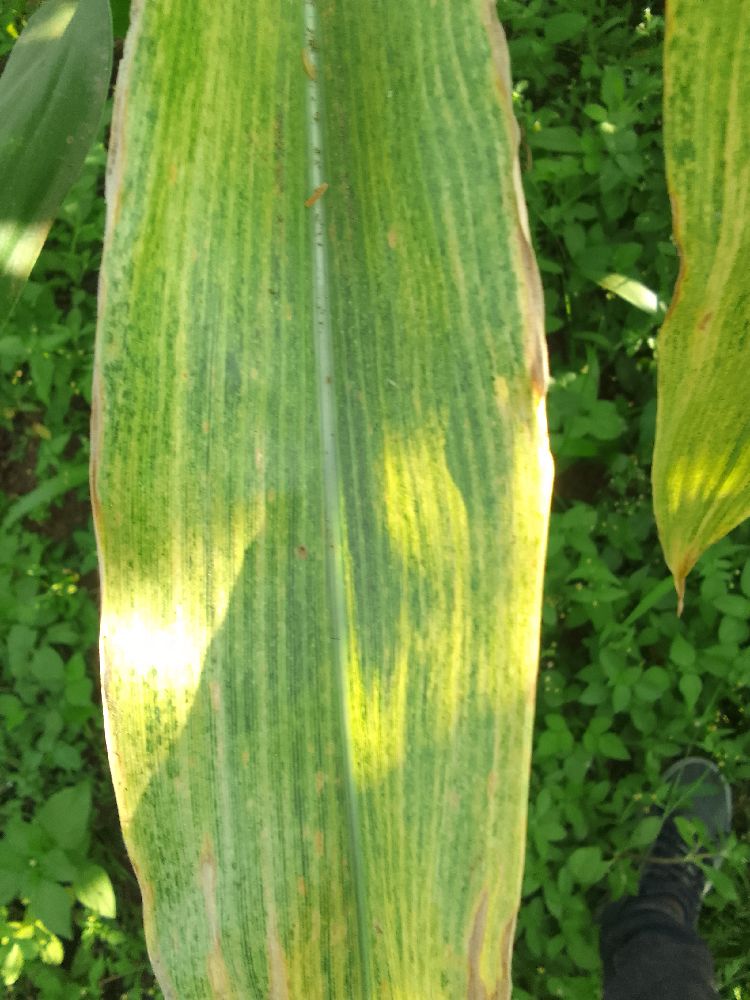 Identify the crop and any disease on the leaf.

maize, maize lethal necrosis
